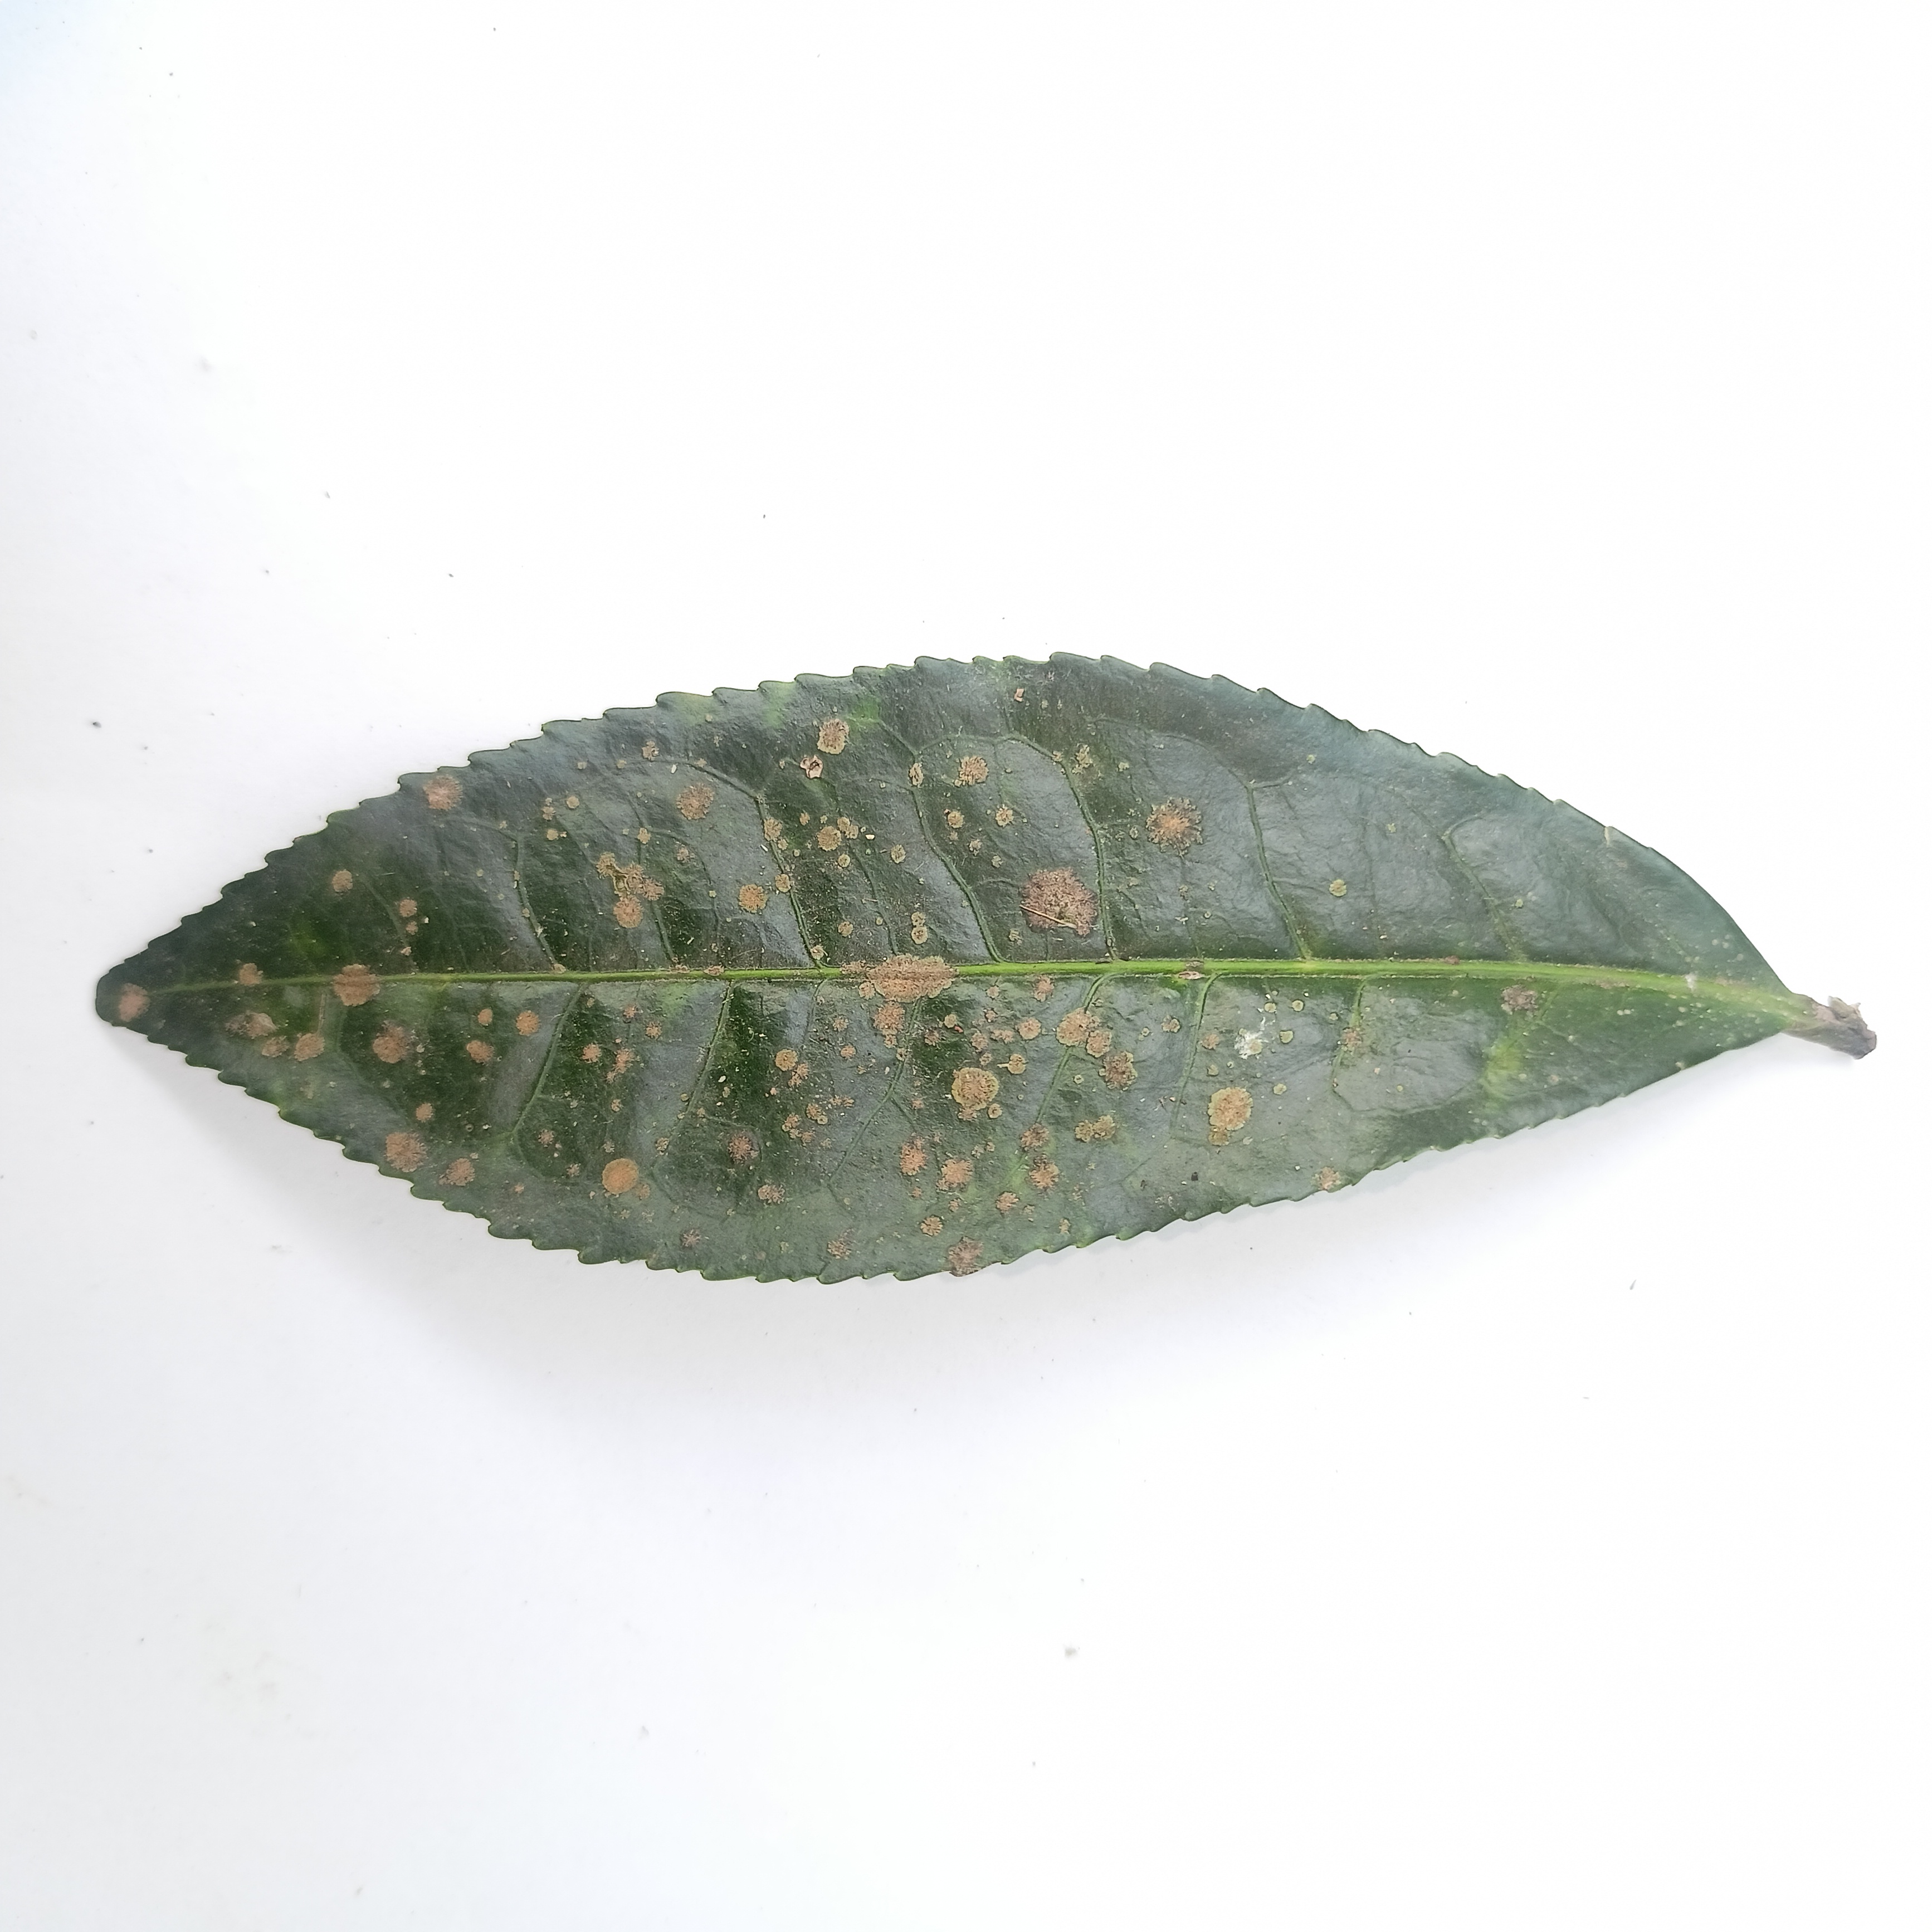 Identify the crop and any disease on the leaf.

tea, algal leaf
